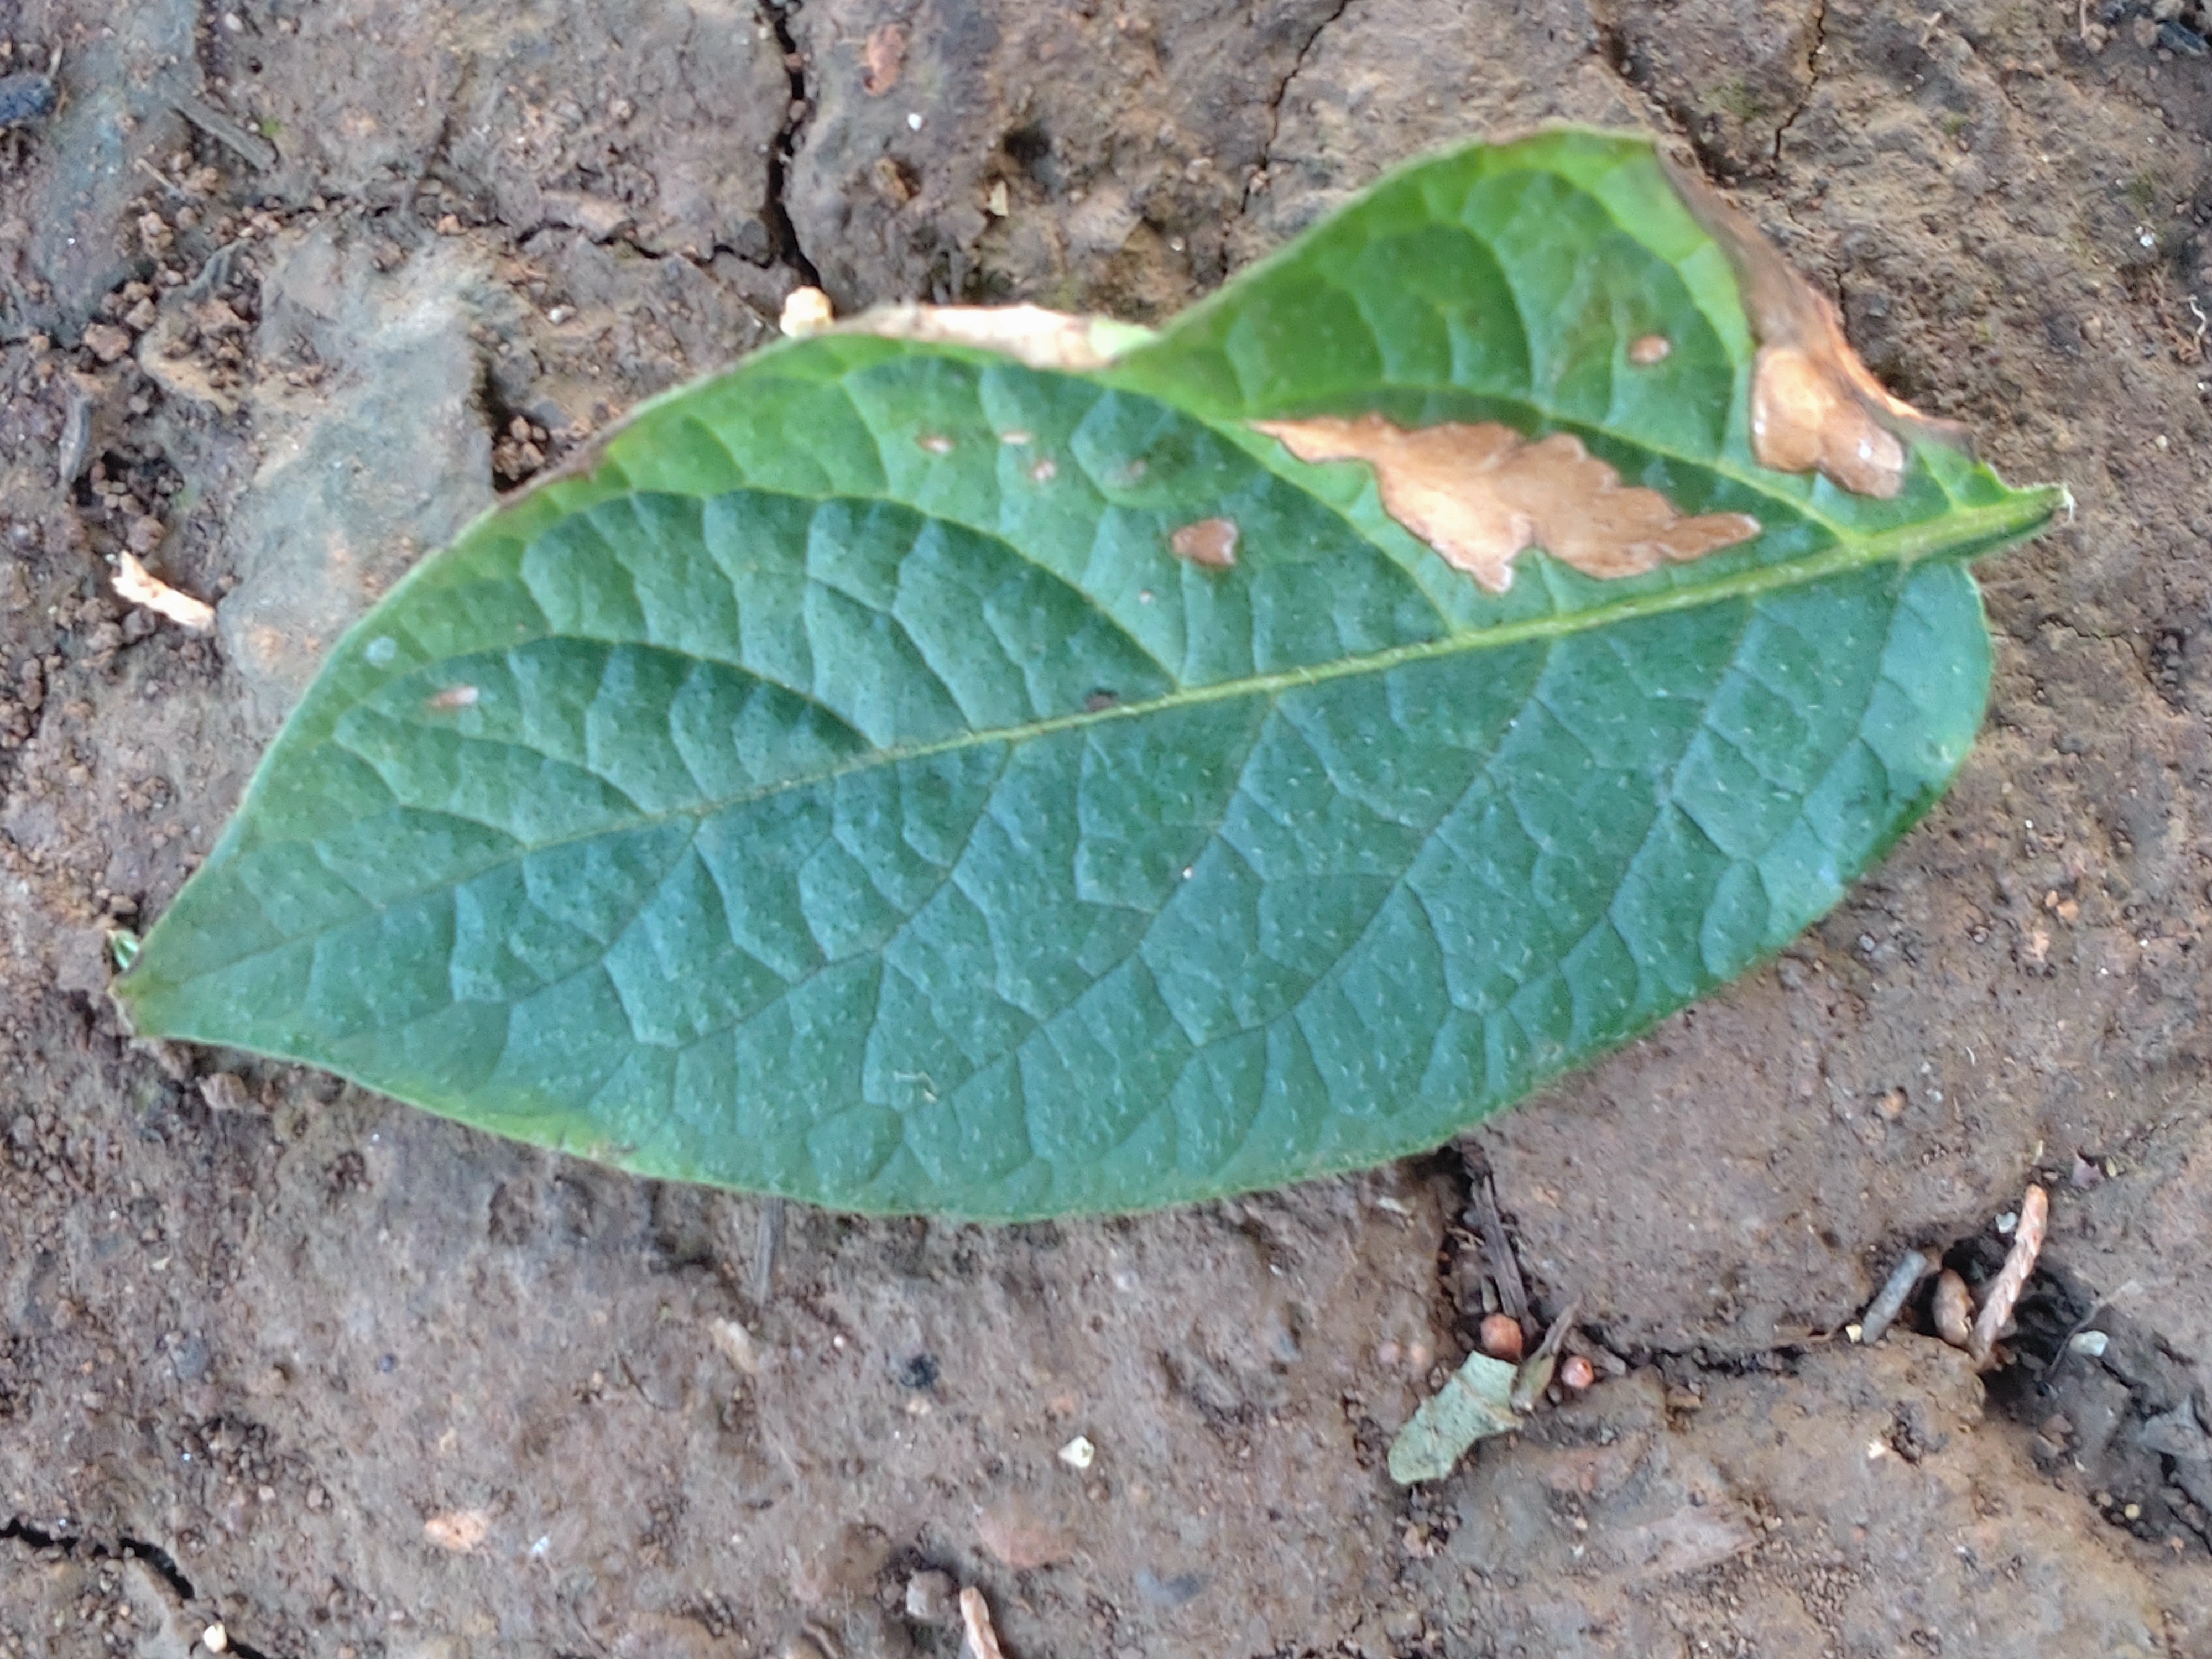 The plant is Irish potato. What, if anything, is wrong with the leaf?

early blight
